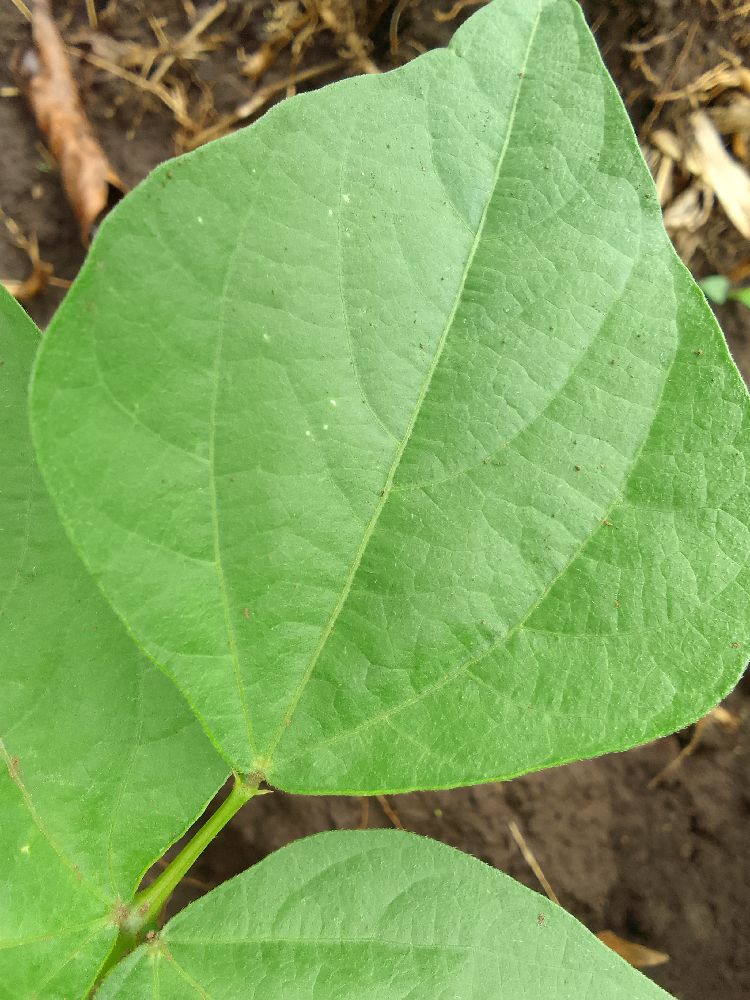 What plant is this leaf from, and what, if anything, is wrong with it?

common bean, healthy
